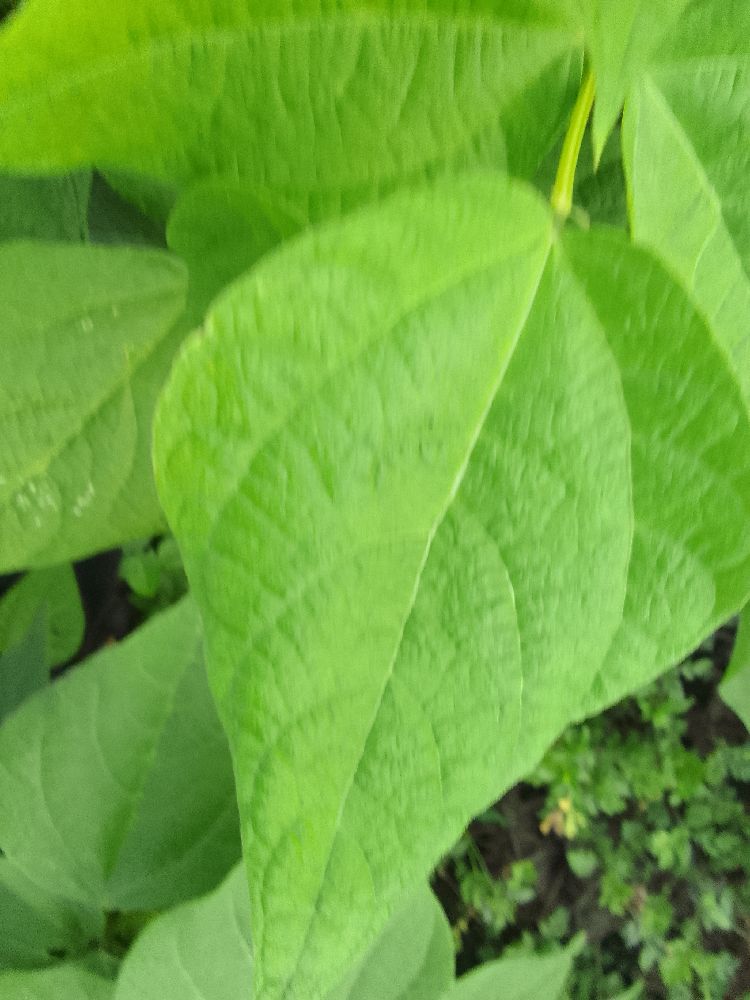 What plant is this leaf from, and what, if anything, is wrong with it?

common bean, healthy
